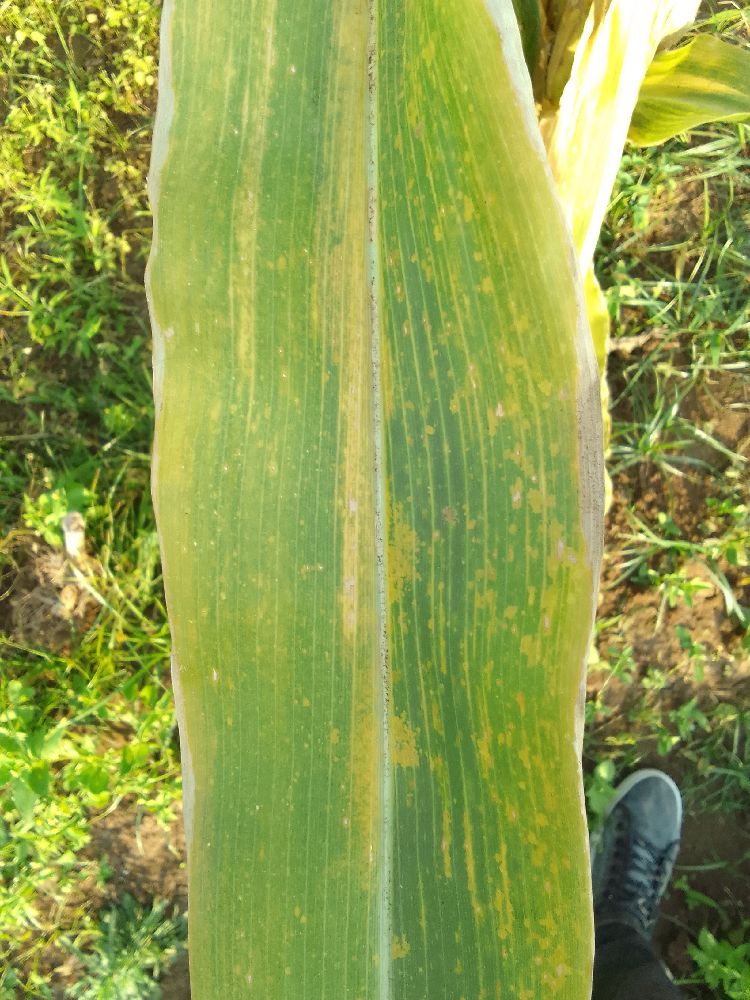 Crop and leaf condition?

maize, maize lethal necrosis
